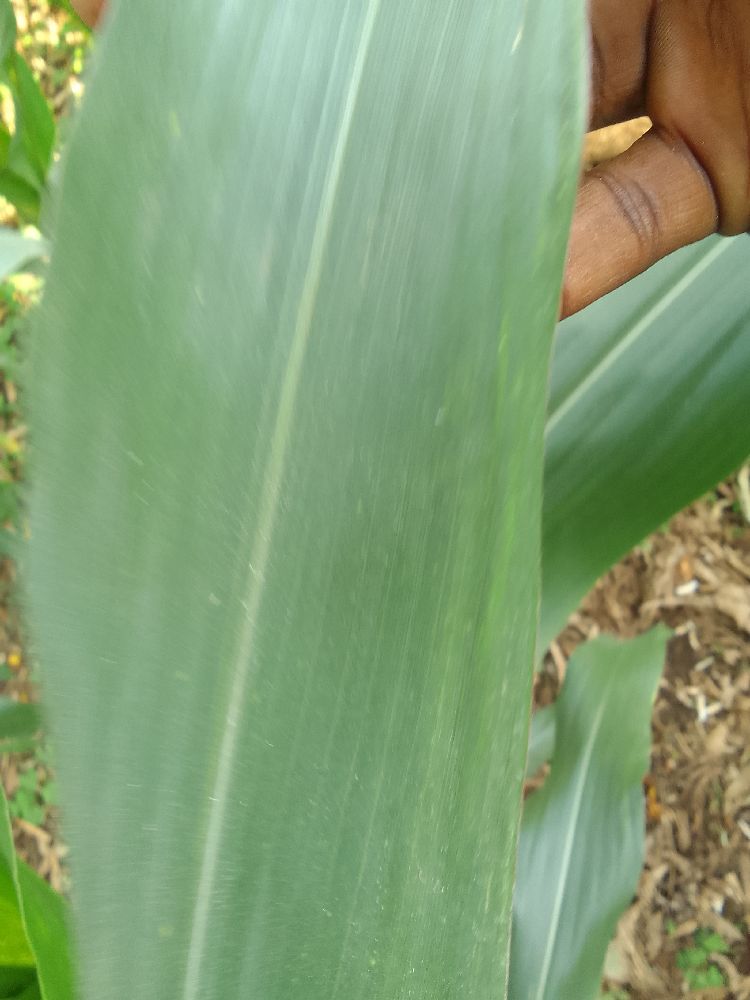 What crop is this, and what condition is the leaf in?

maize, healthy
